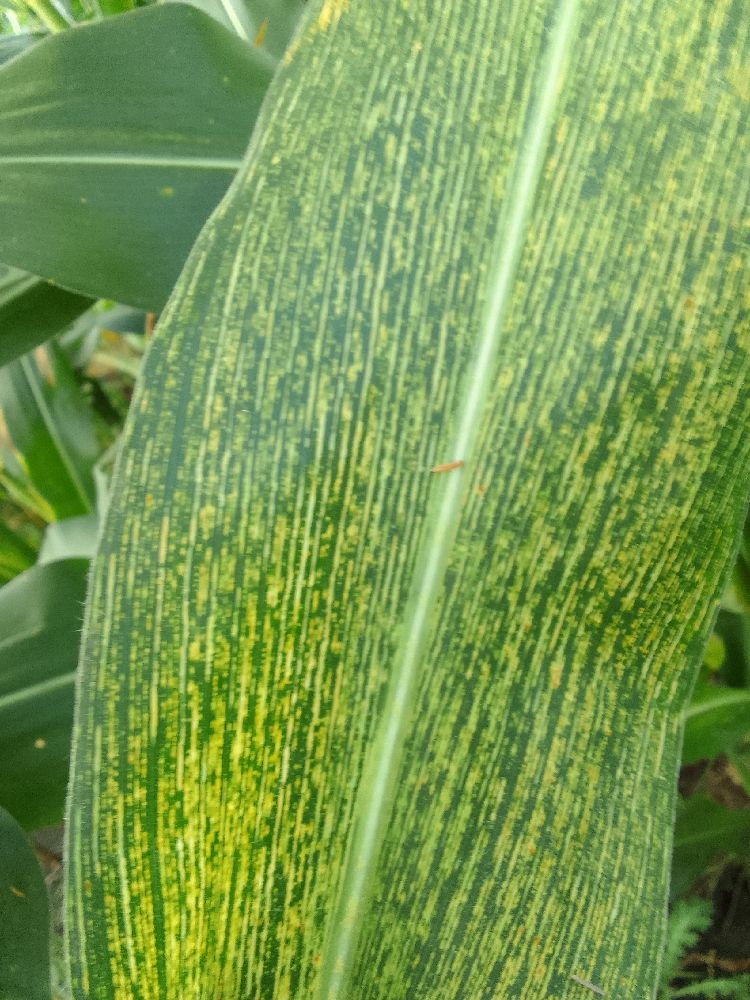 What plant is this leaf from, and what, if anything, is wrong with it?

maize, maize streak virus
